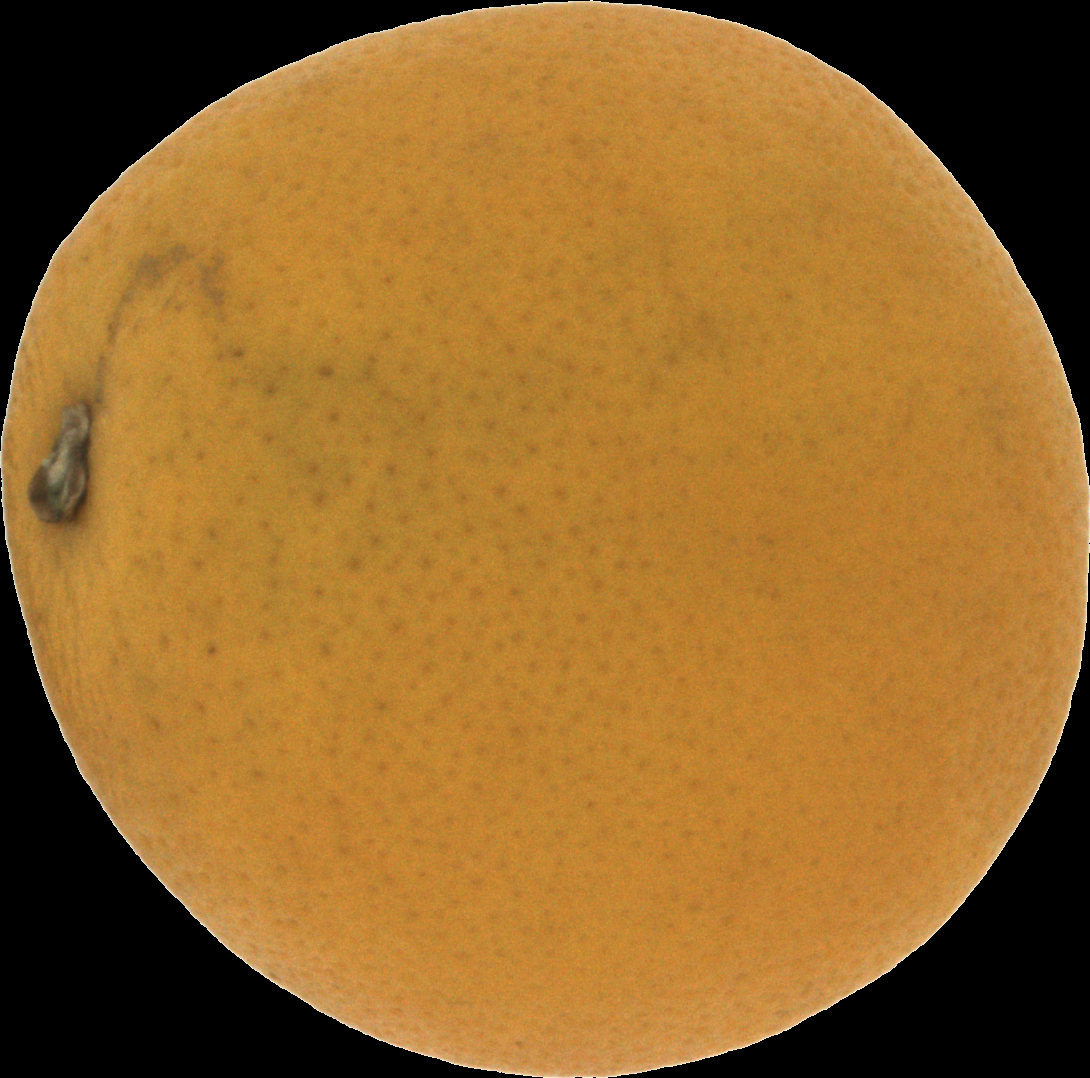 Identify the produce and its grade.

orange, bad
